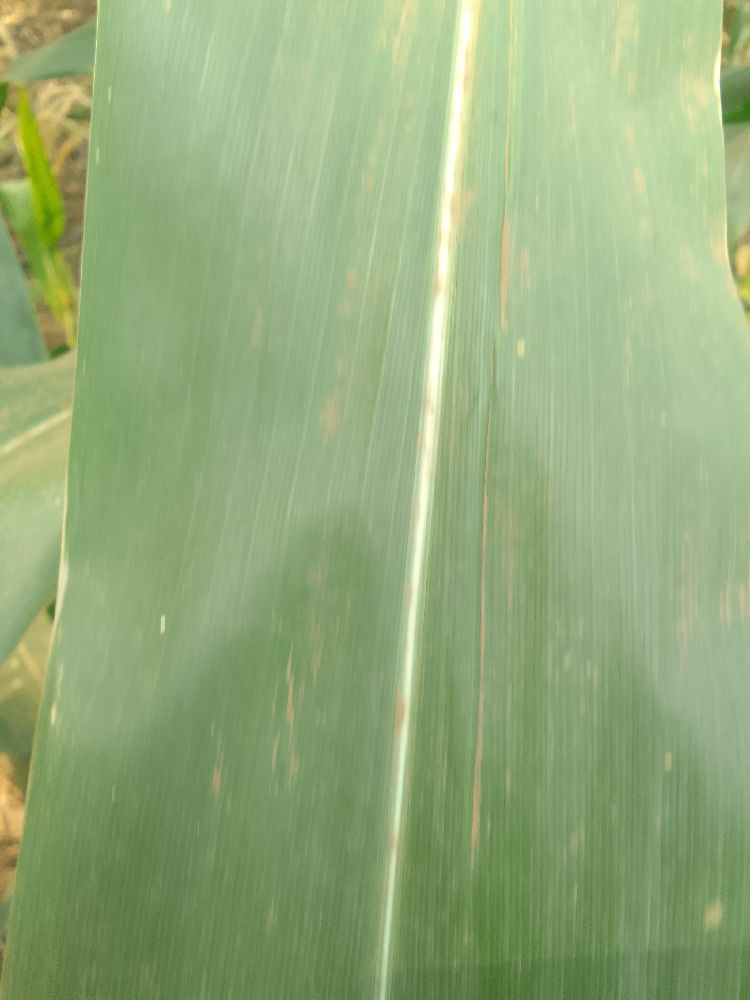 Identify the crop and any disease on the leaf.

maize, healthy
